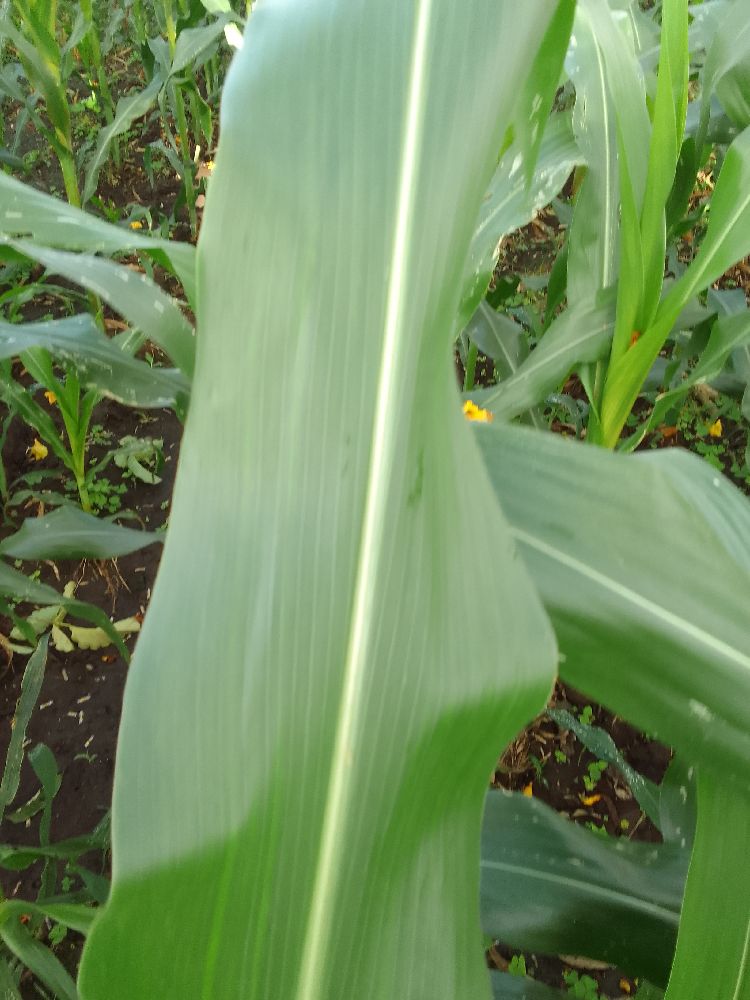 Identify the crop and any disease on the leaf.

maize, healthy
